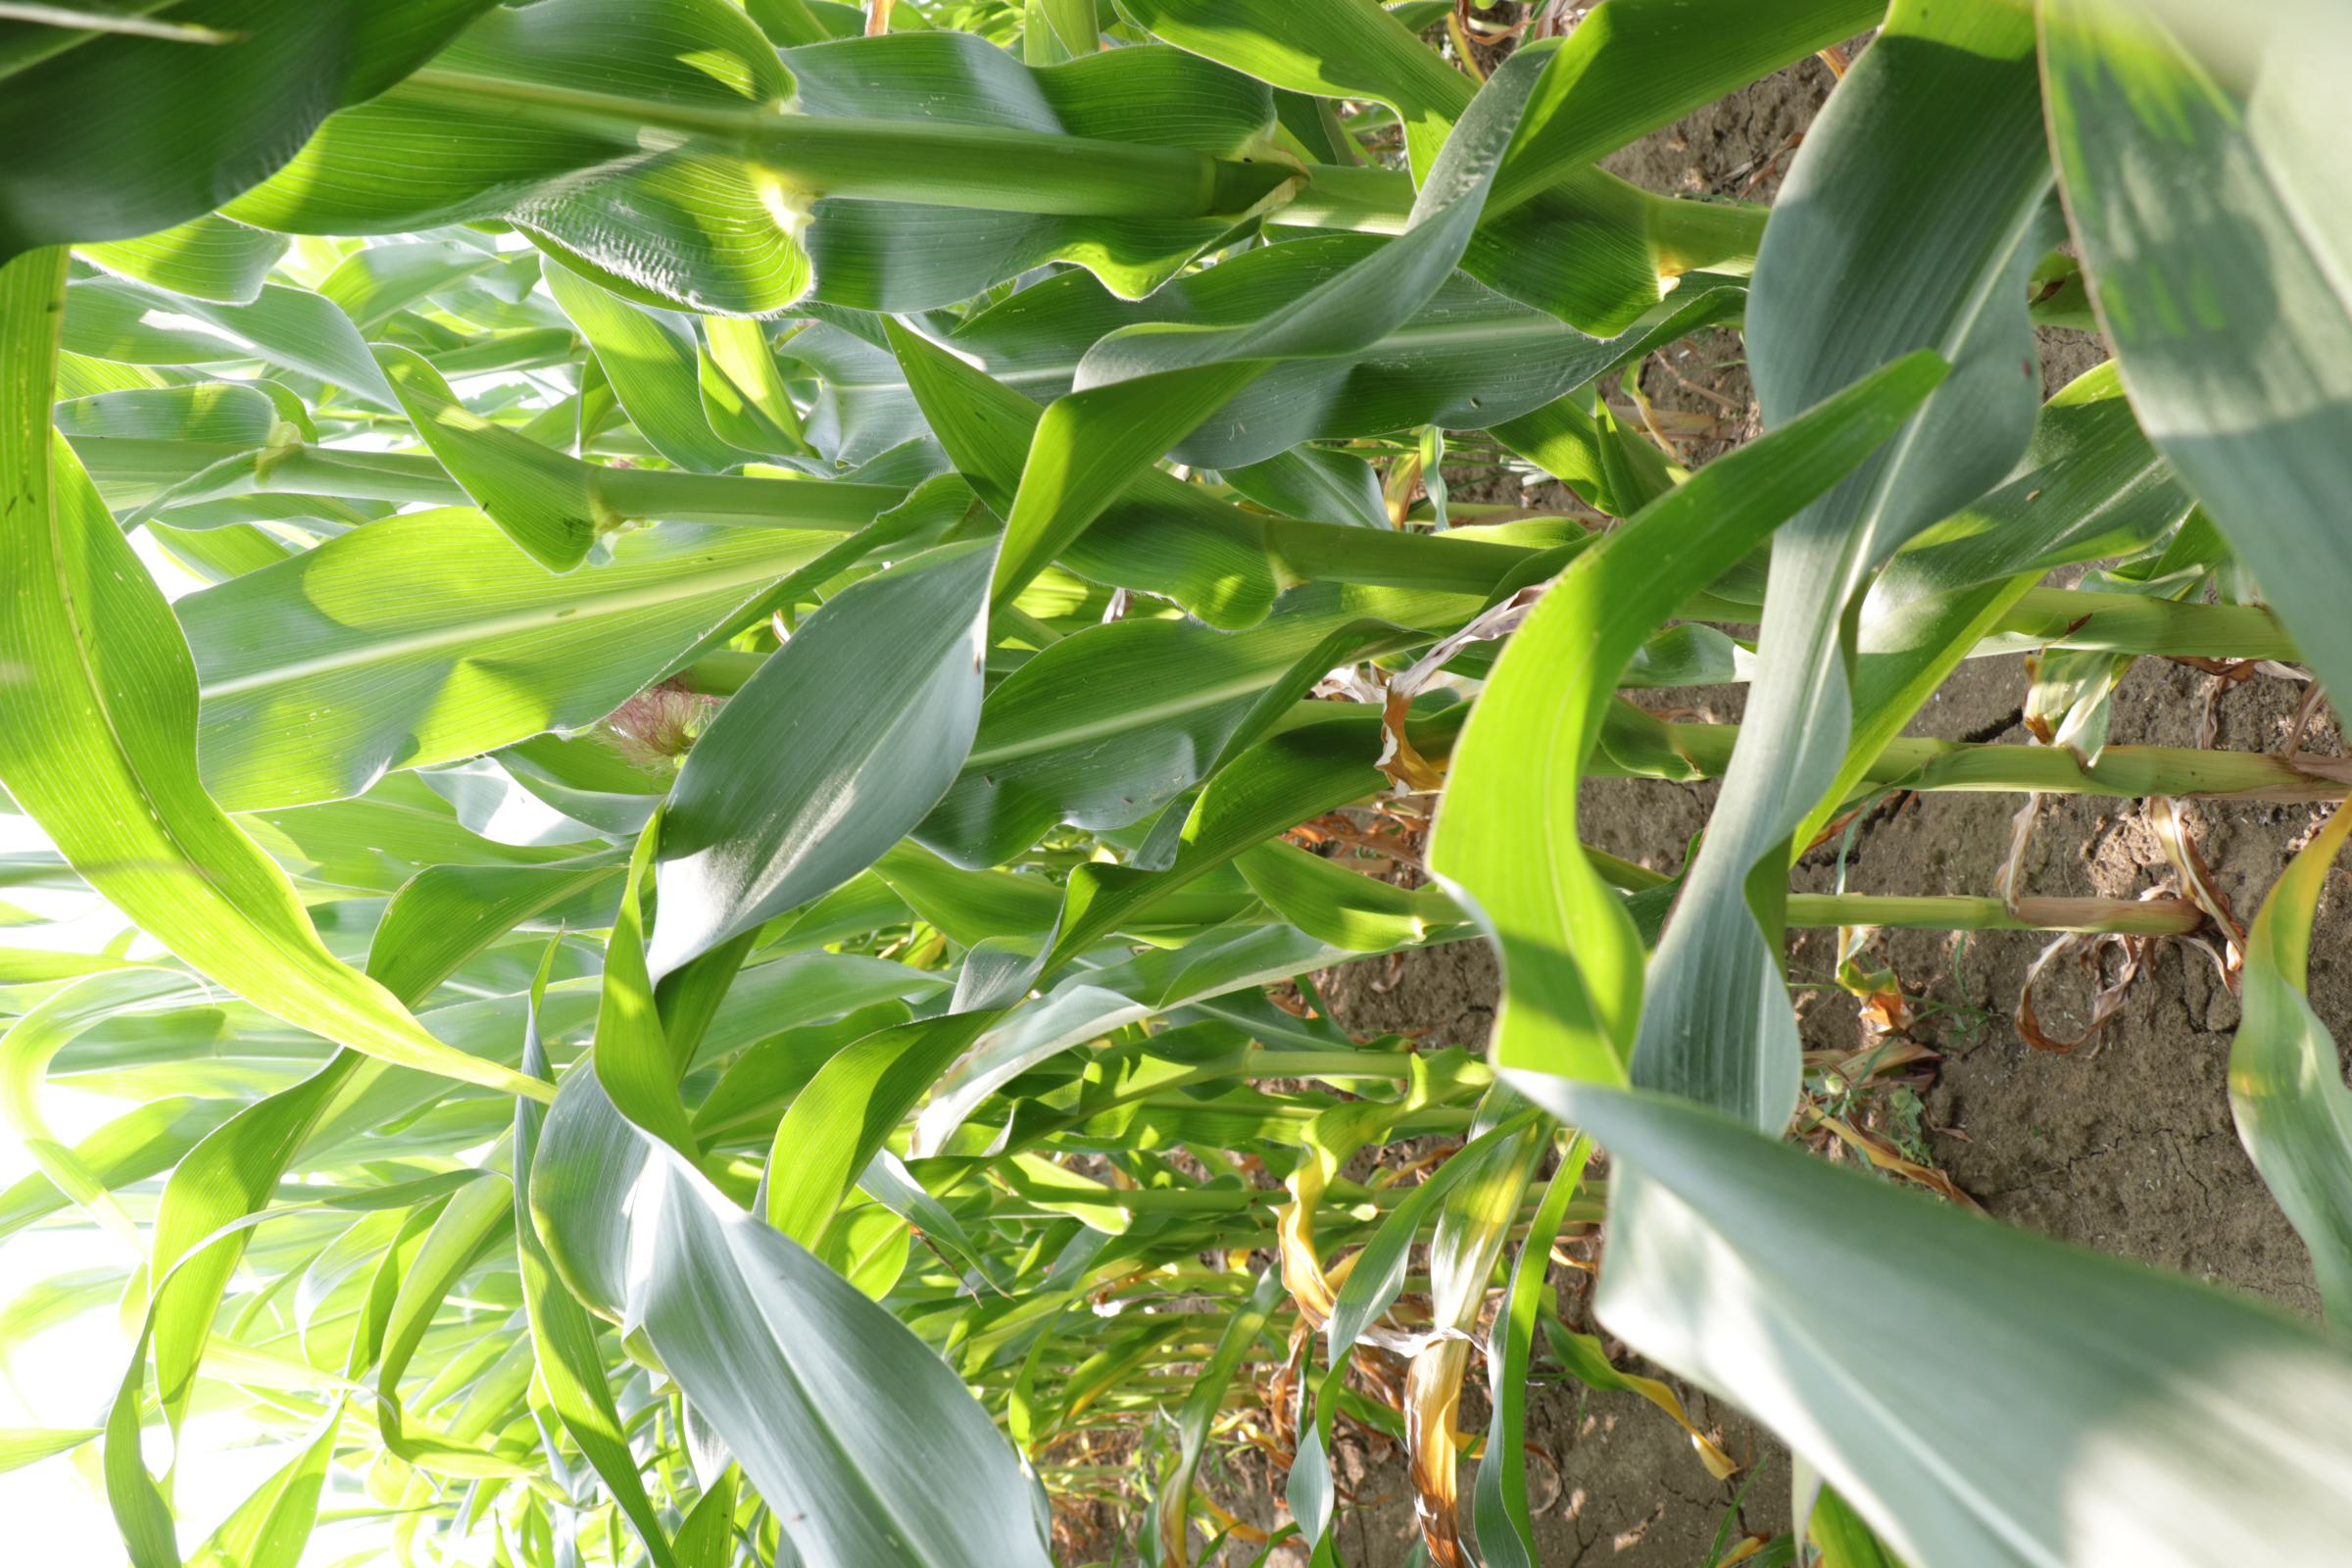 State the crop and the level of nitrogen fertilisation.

maize, reduced nitrogen fertilisation
